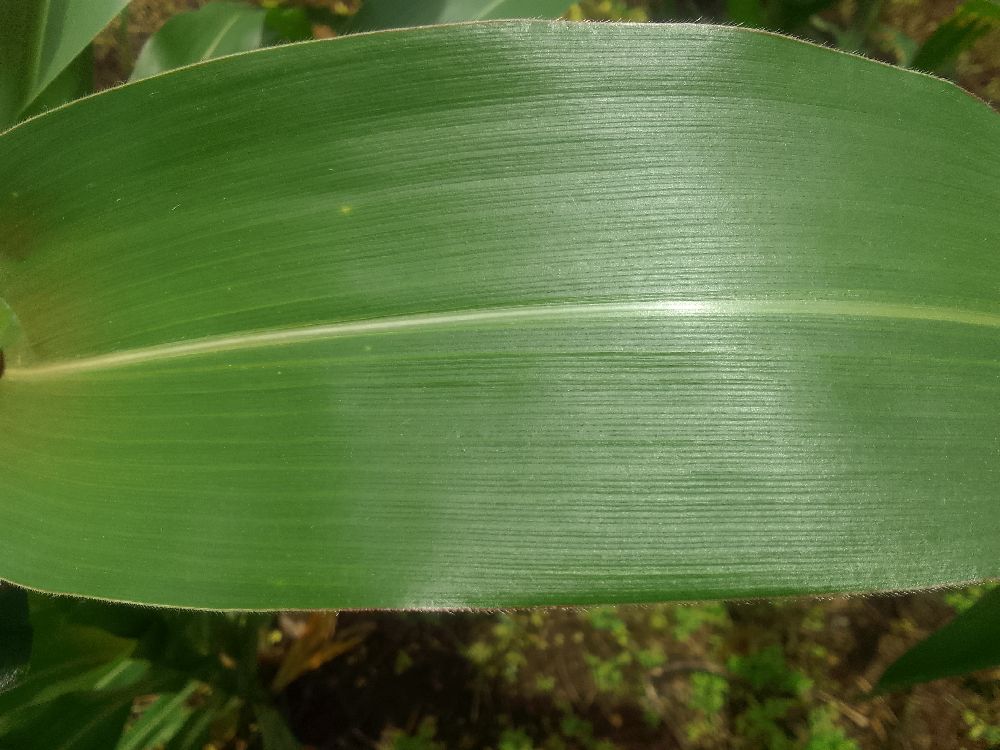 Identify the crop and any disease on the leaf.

maize, healthy
